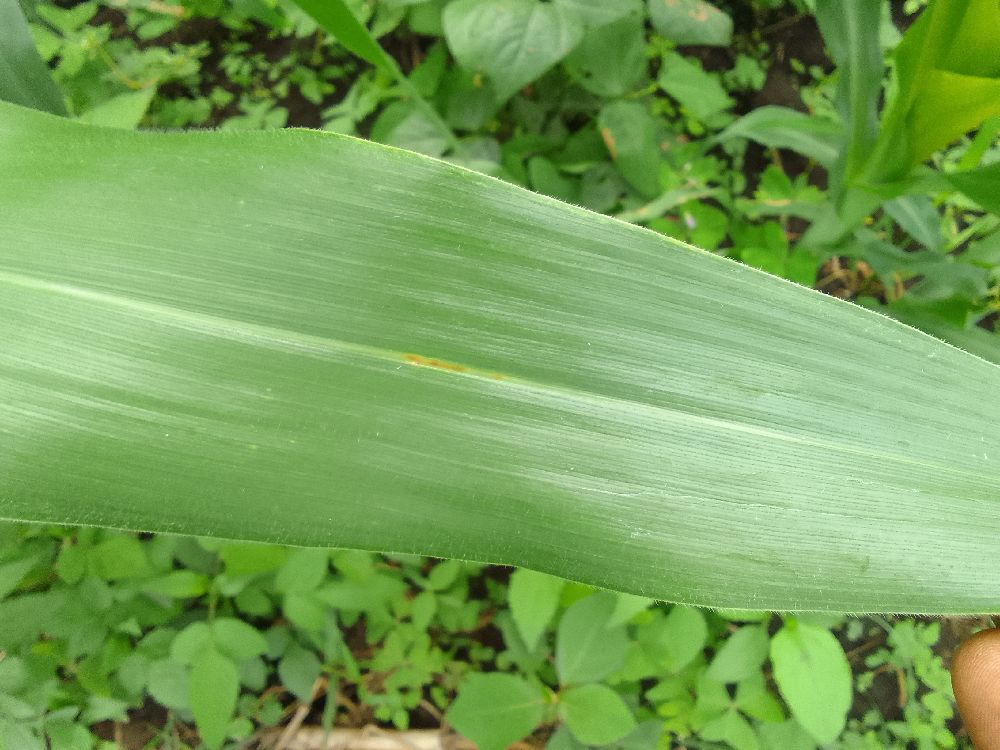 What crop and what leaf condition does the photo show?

maize, healthy
